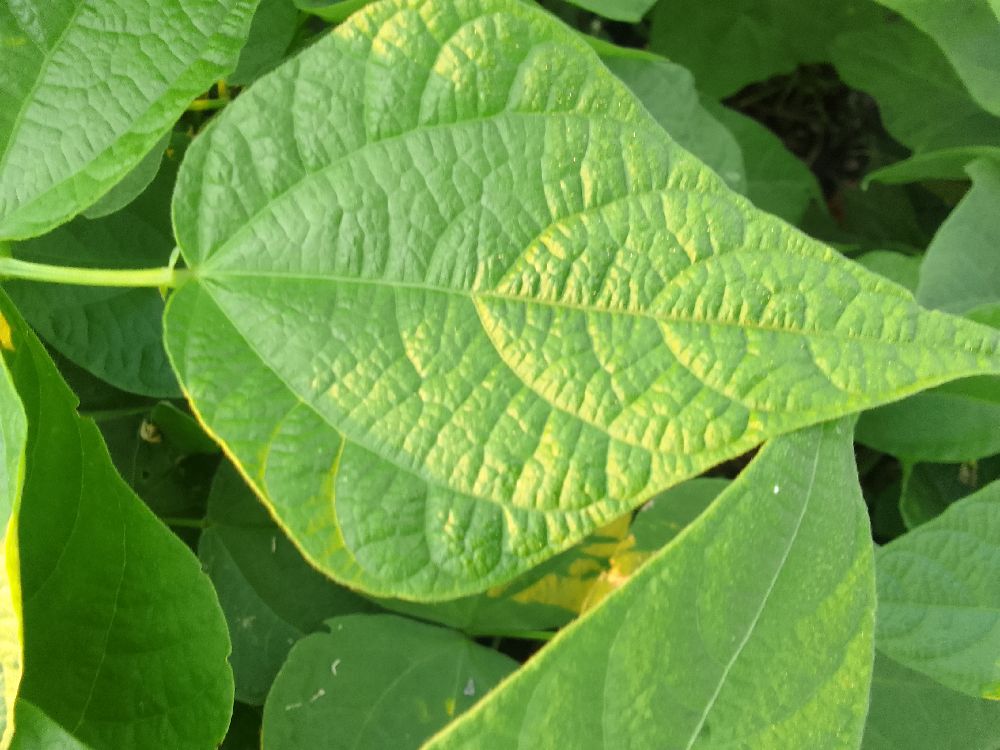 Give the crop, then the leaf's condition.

common bean, healthy
